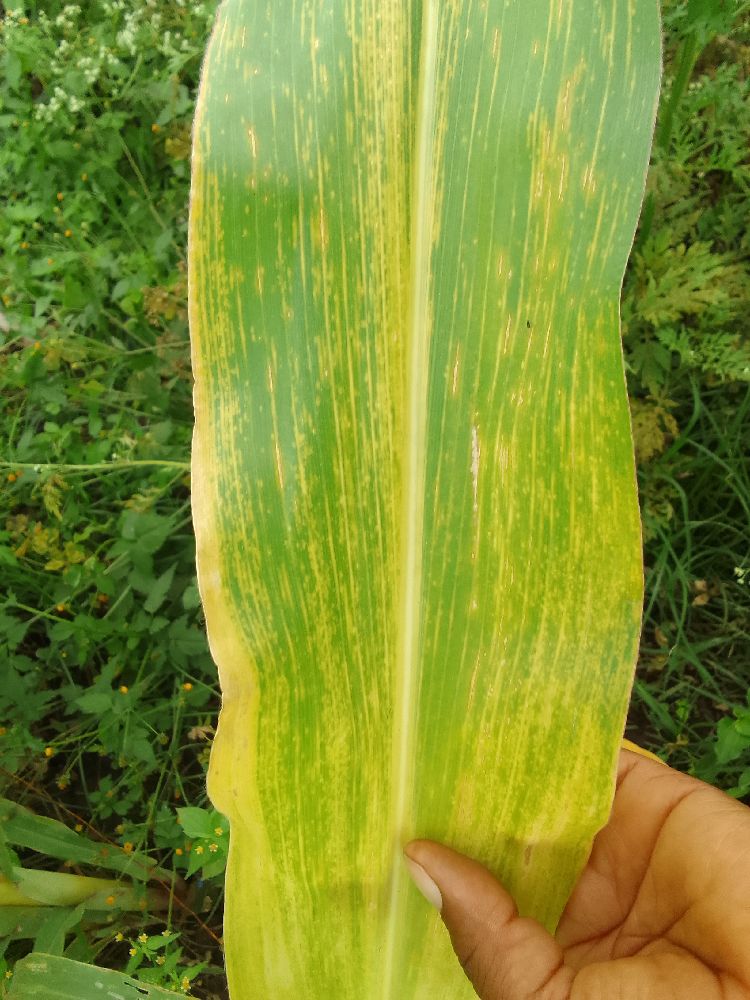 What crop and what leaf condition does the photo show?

maize, maize lethal necrosis
